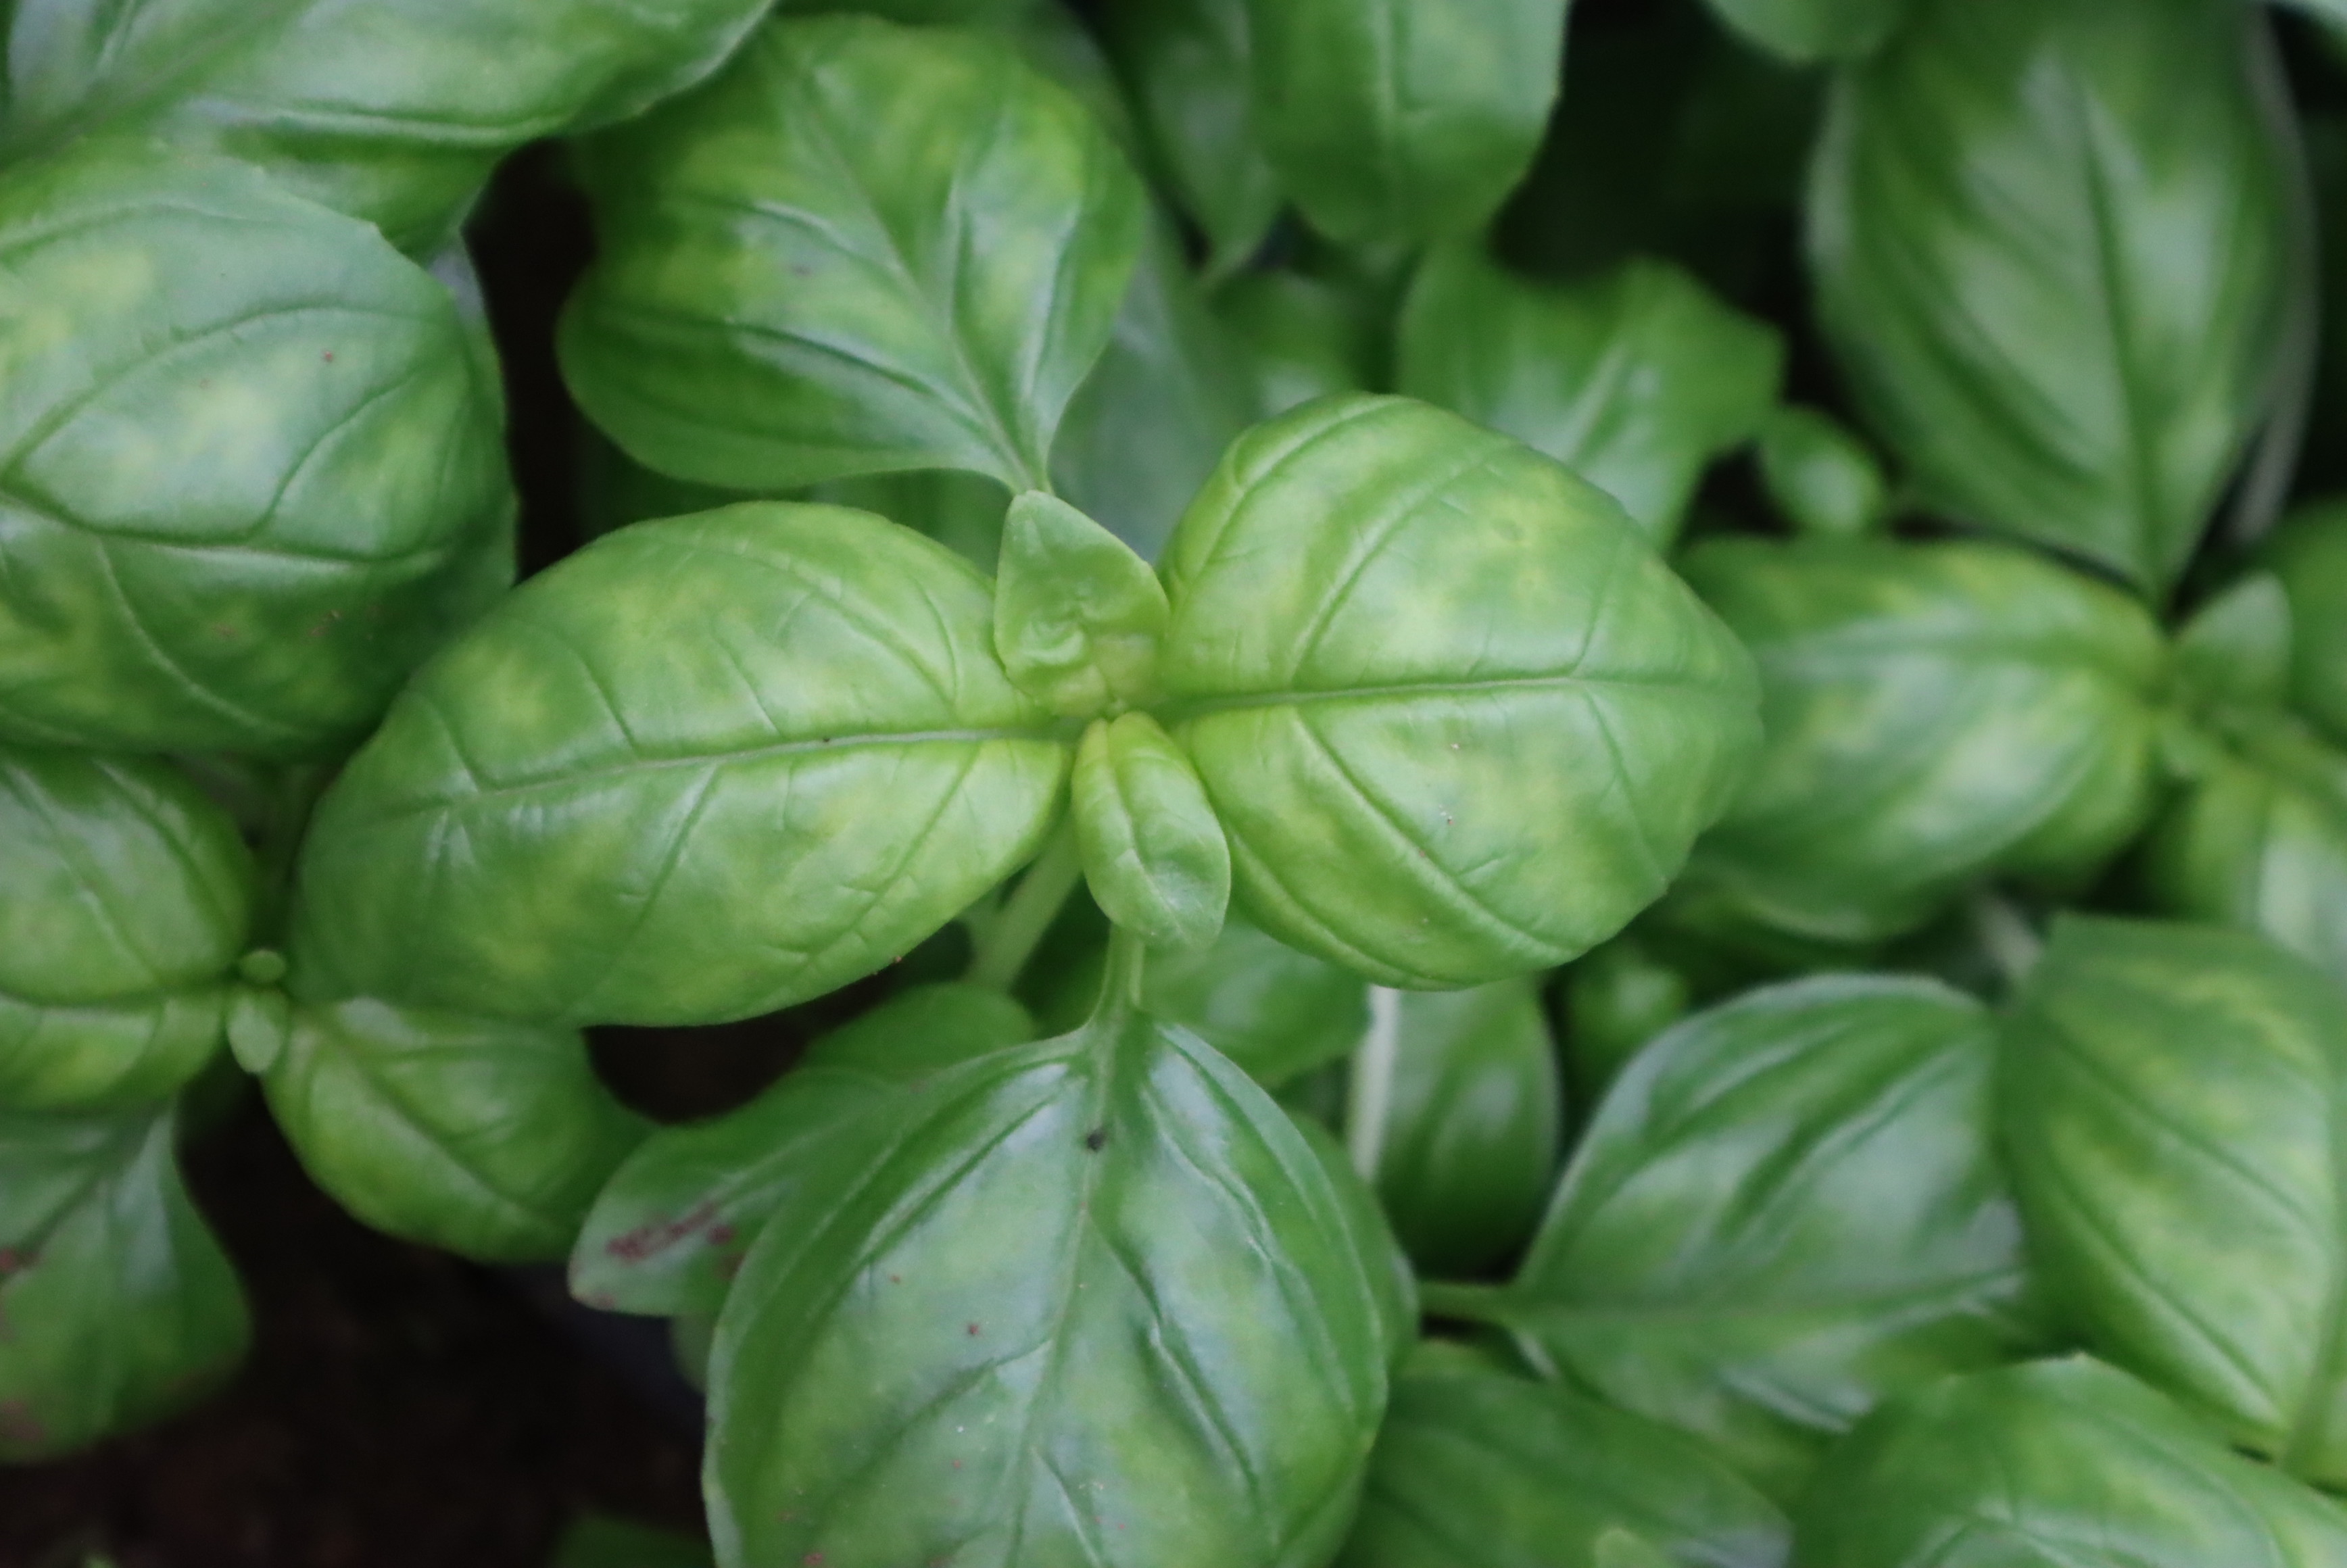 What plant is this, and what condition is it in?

basil, healthy
